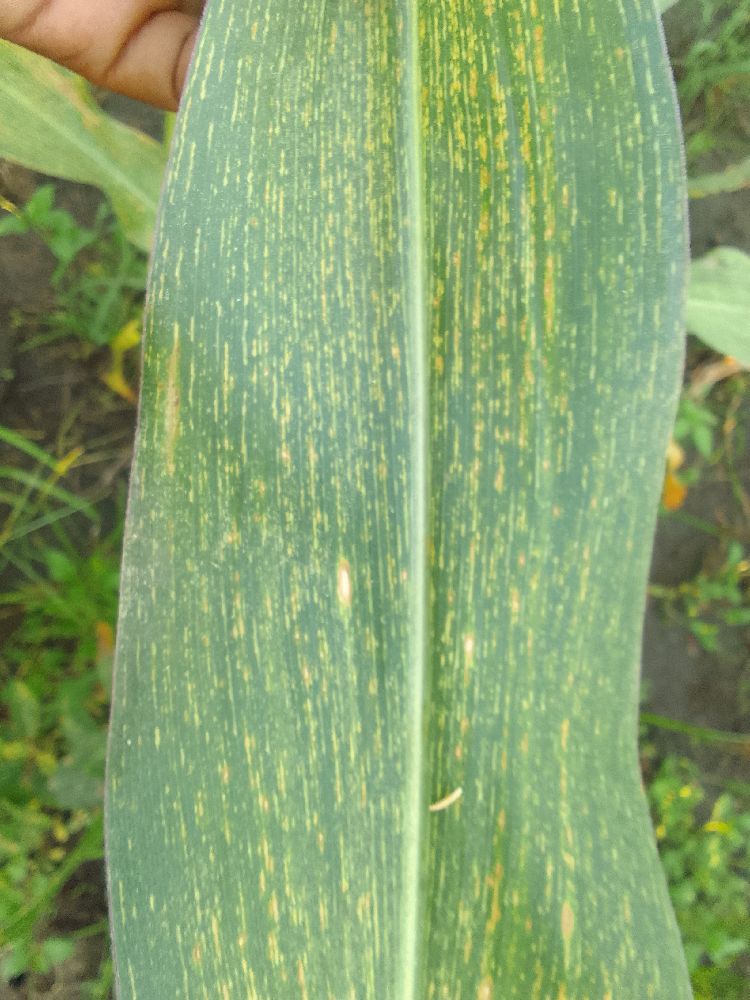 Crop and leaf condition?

maize, maize streak virus
